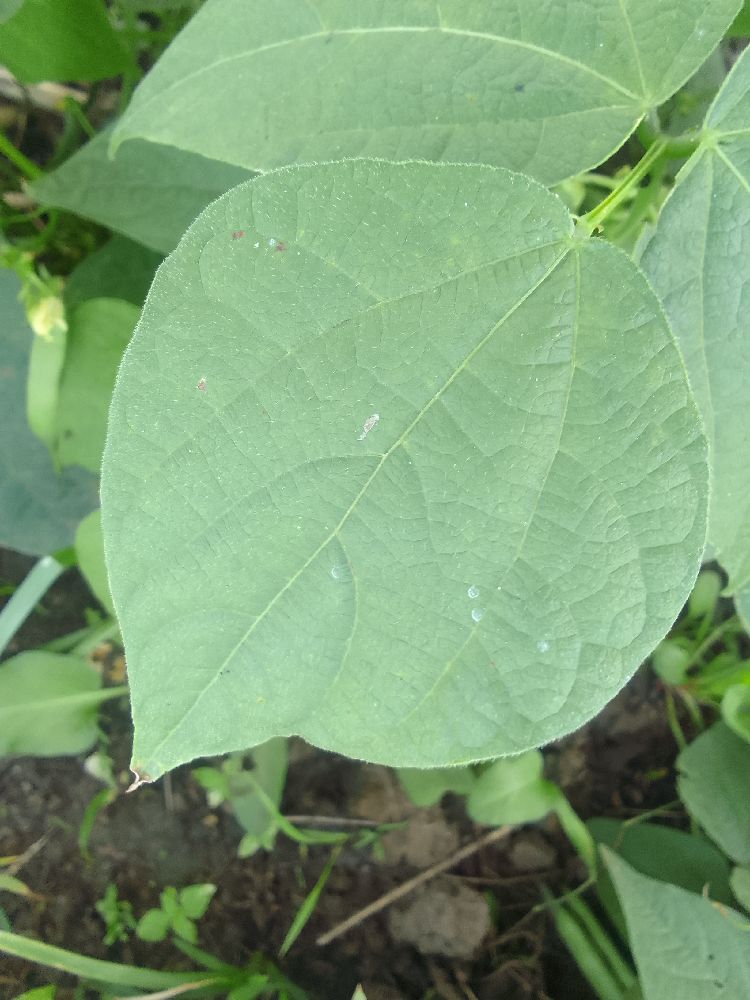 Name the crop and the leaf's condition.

common bean, healthy
